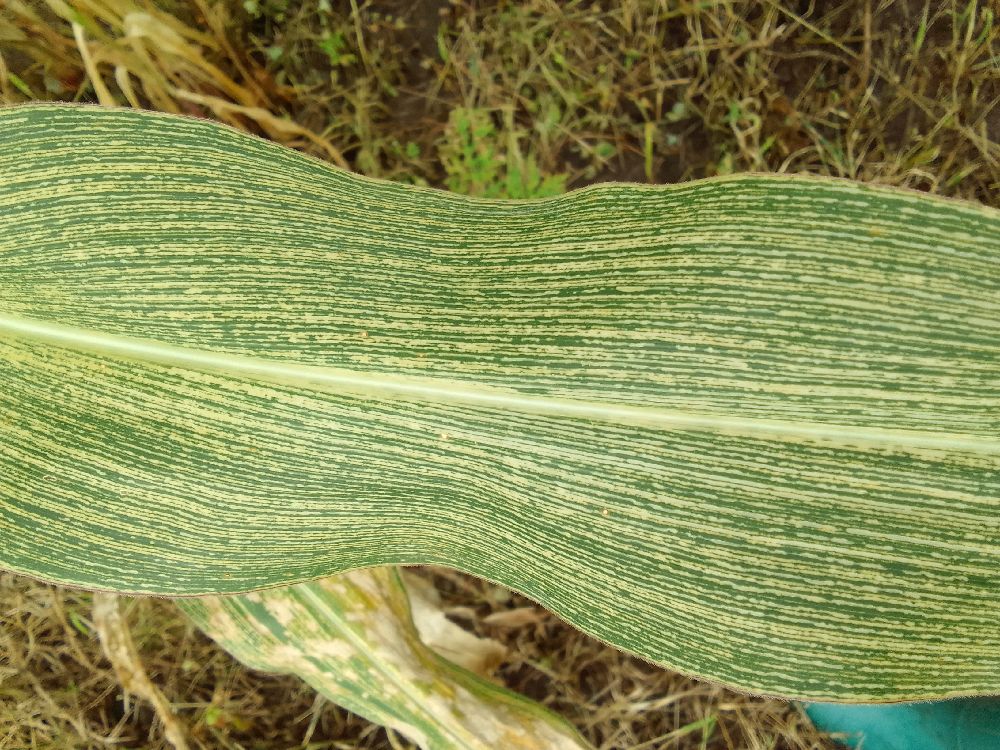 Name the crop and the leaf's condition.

maize, maize streak virus
